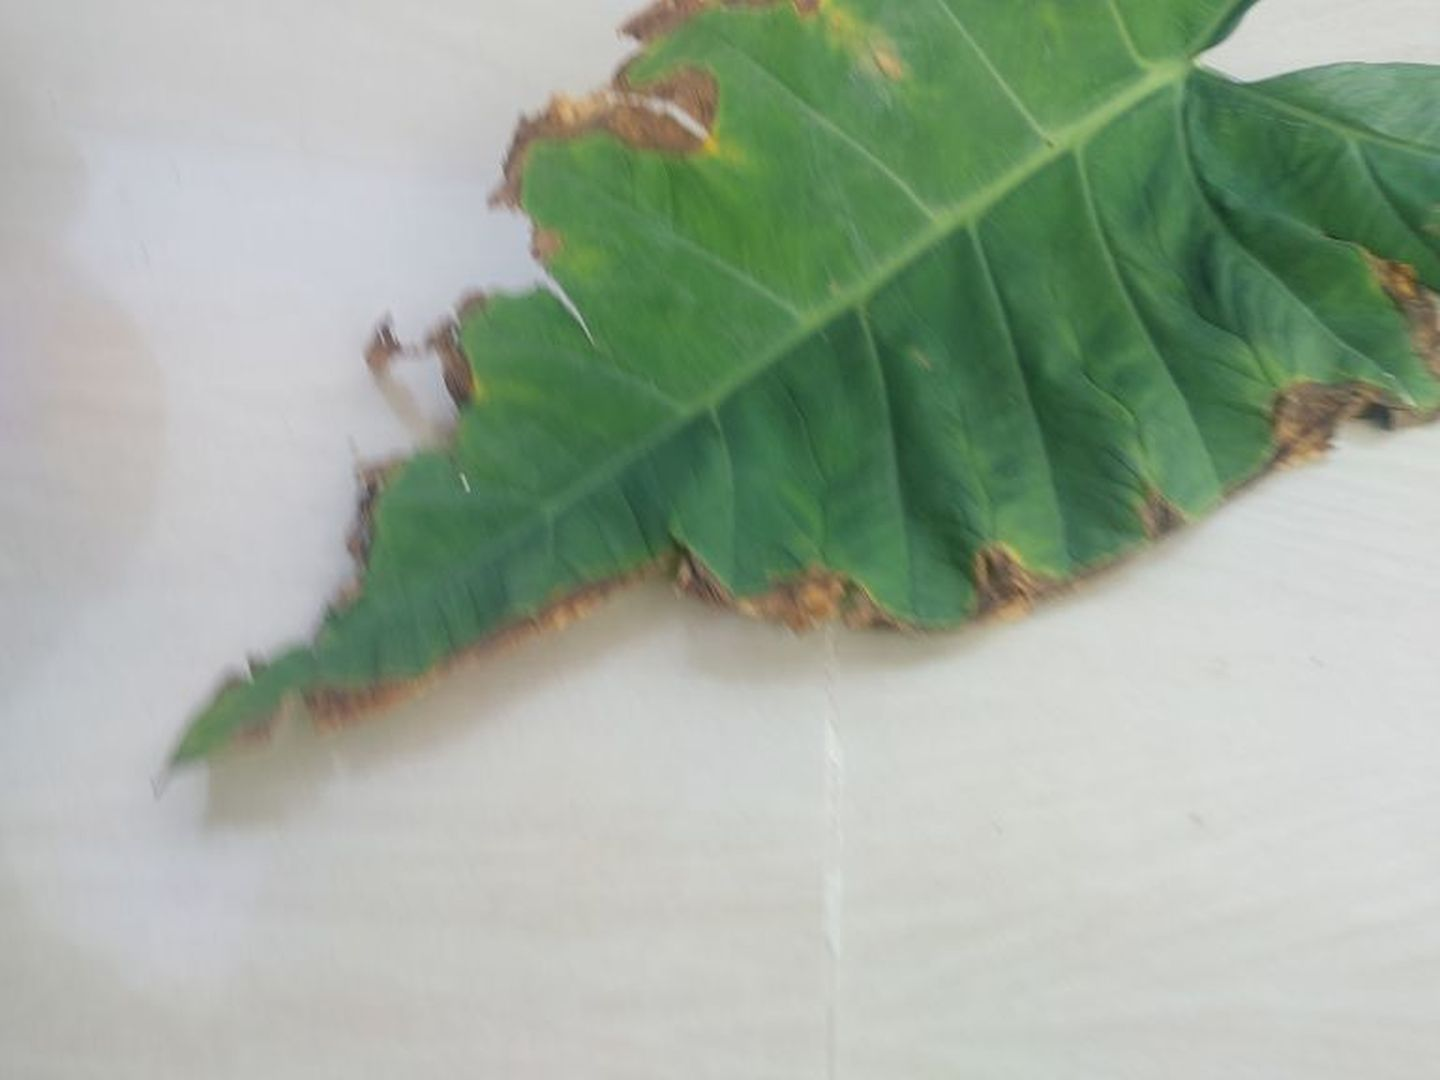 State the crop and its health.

taro, leaf blight
